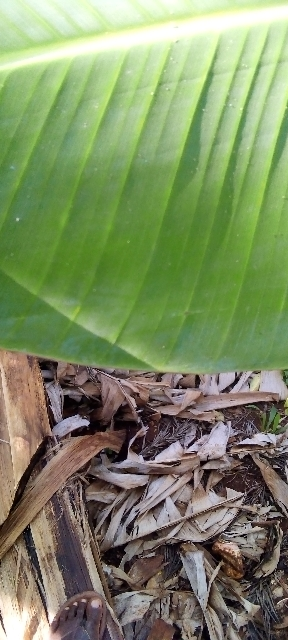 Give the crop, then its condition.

banana, healthy
